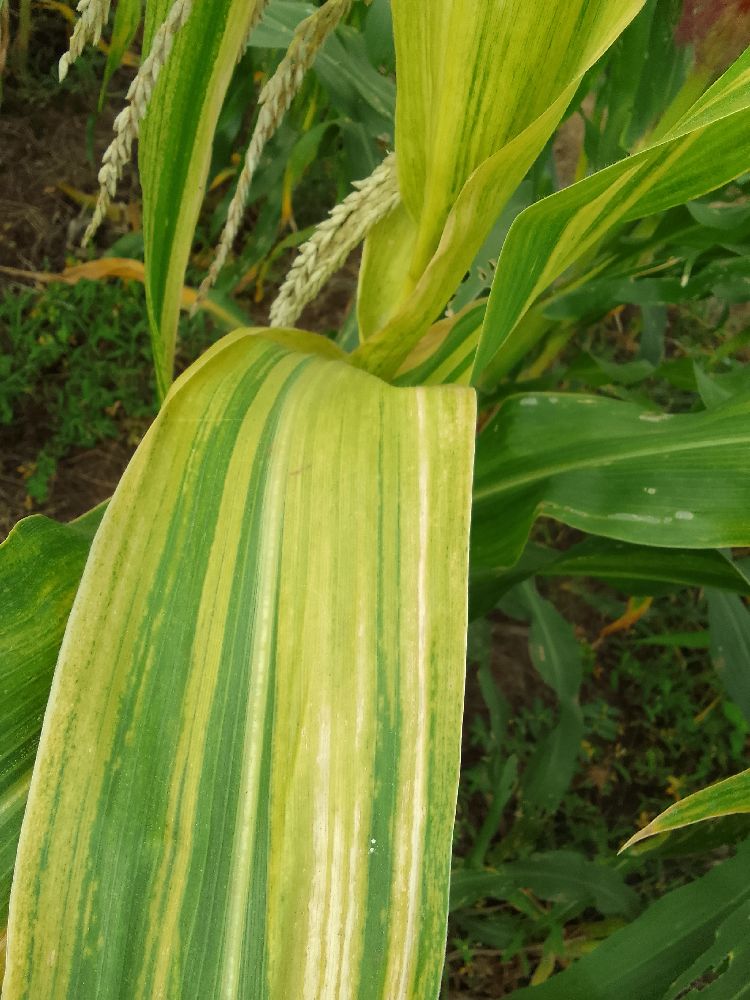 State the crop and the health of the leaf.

maize, maize lethal necrosis
